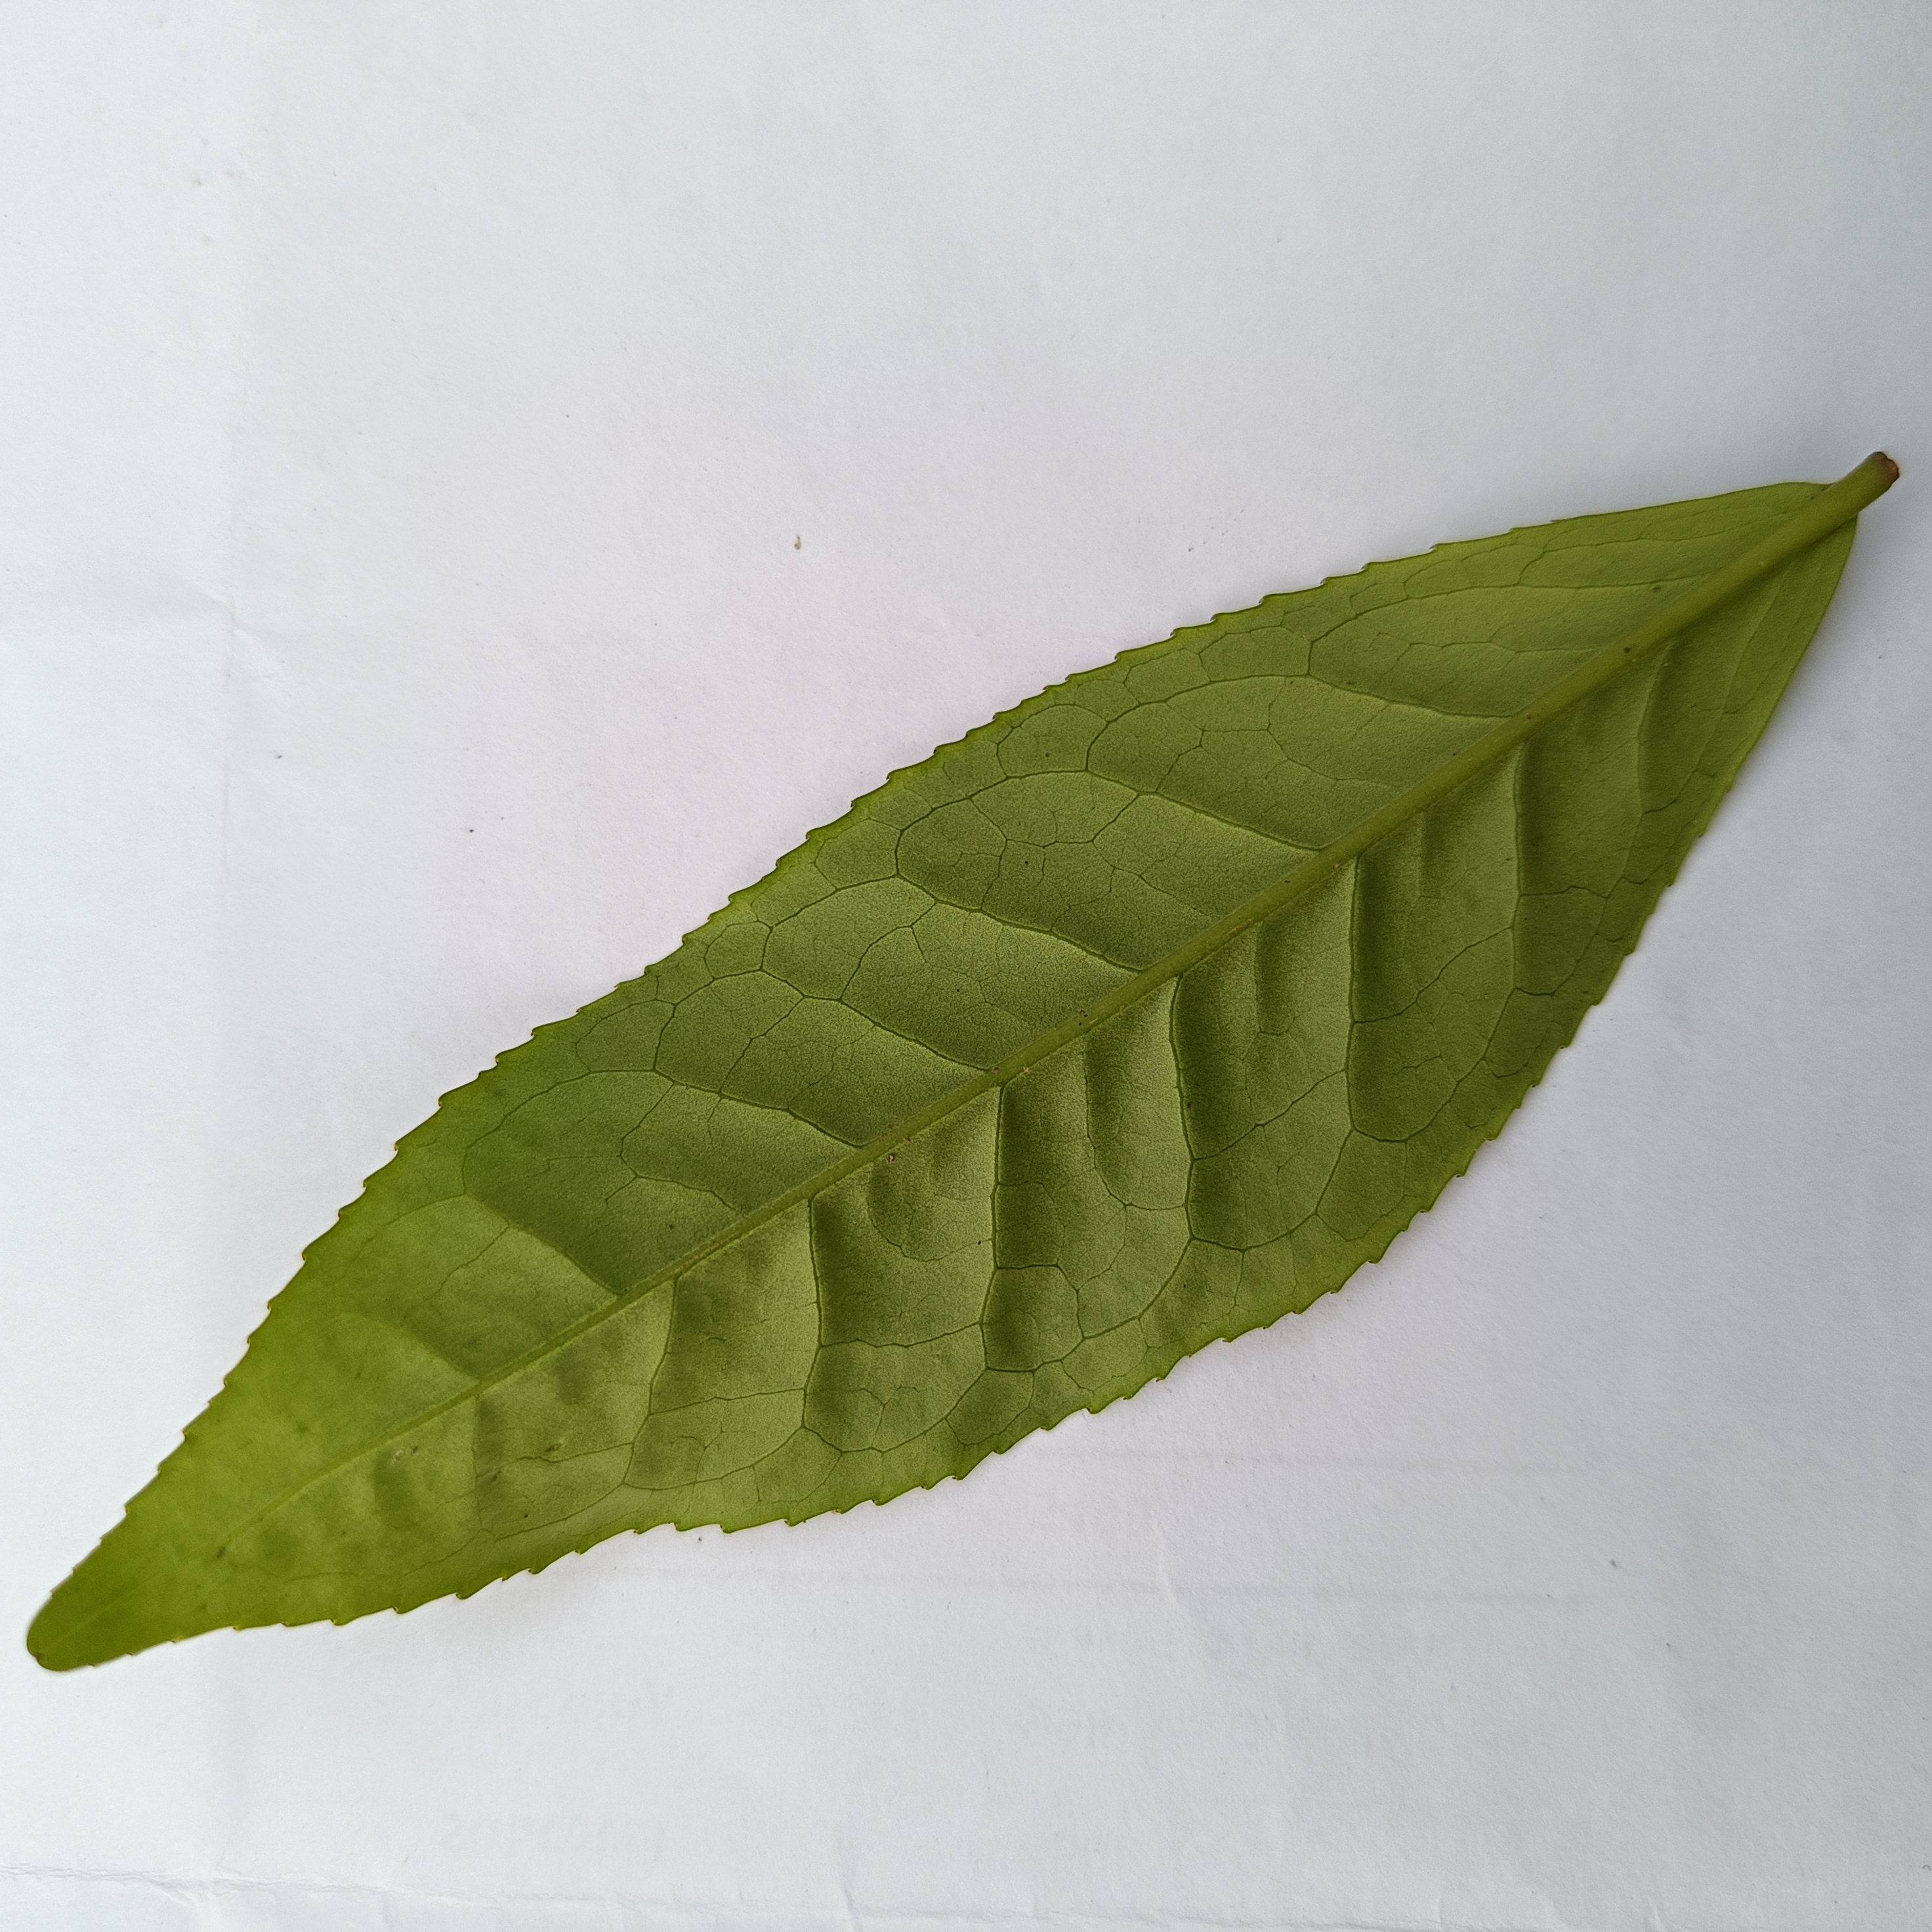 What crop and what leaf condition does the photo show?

tea, healthy
